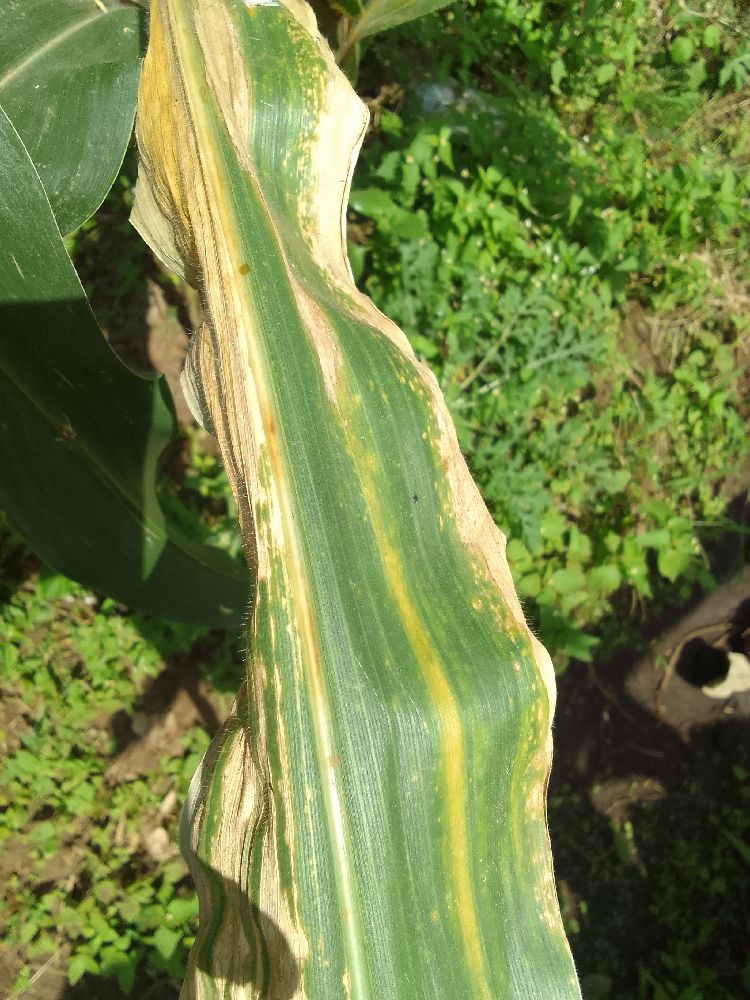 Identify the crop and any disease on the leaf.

maize, maize lethal necrosis
